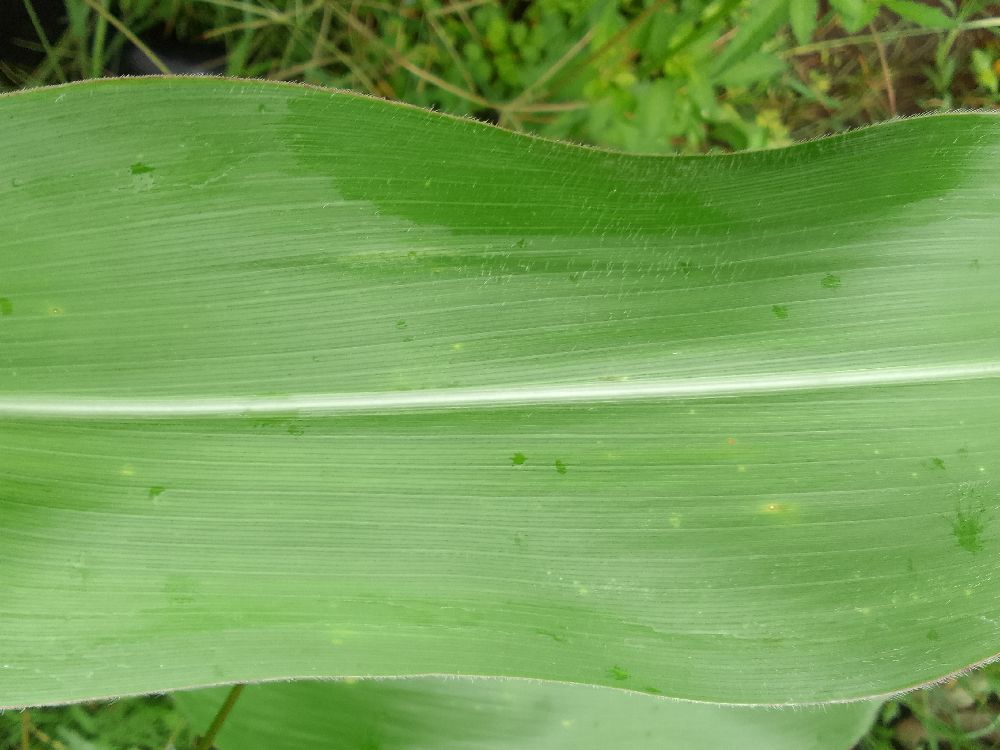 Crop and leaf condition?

maize, healthy
